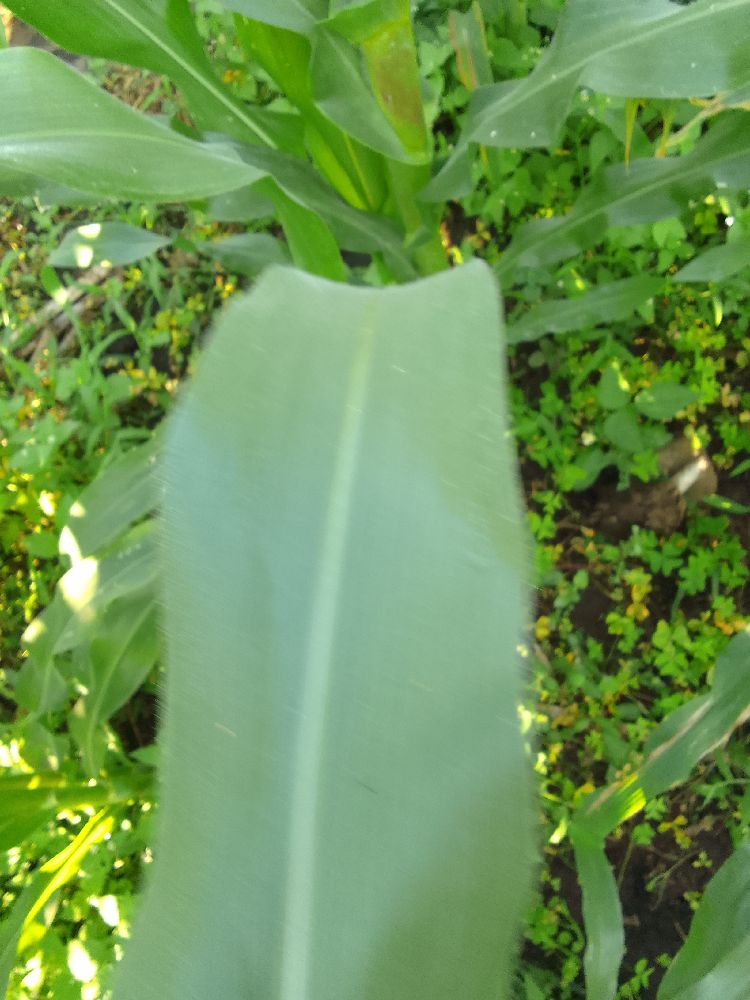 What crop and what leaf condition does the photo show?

maize, healthy
